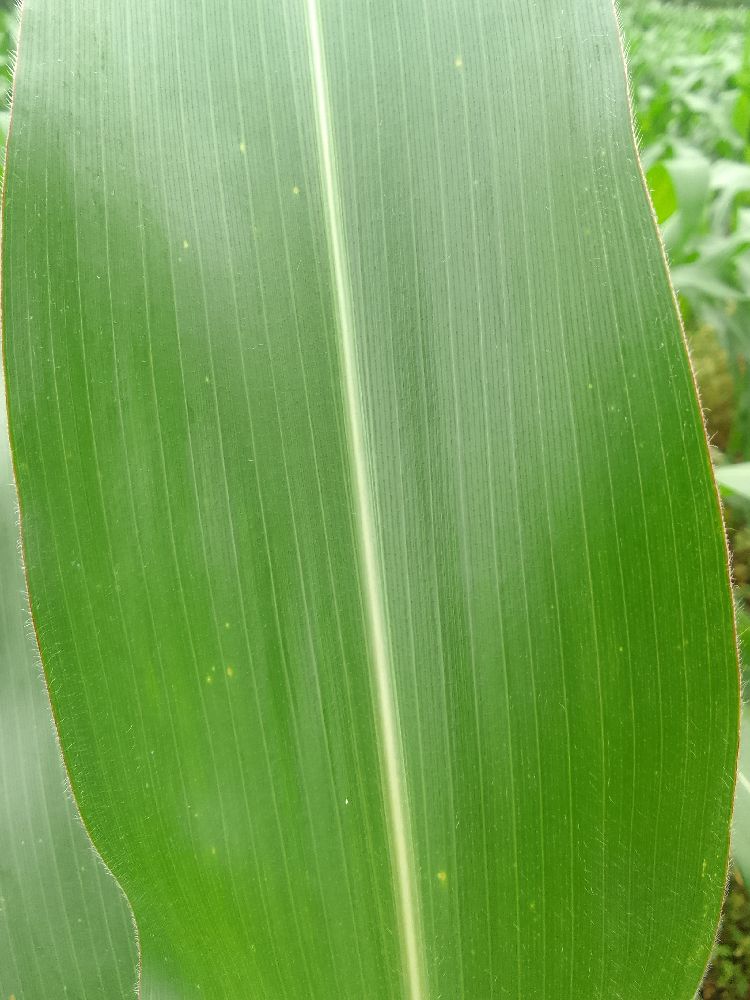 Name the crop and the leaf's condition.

maize, healthy
